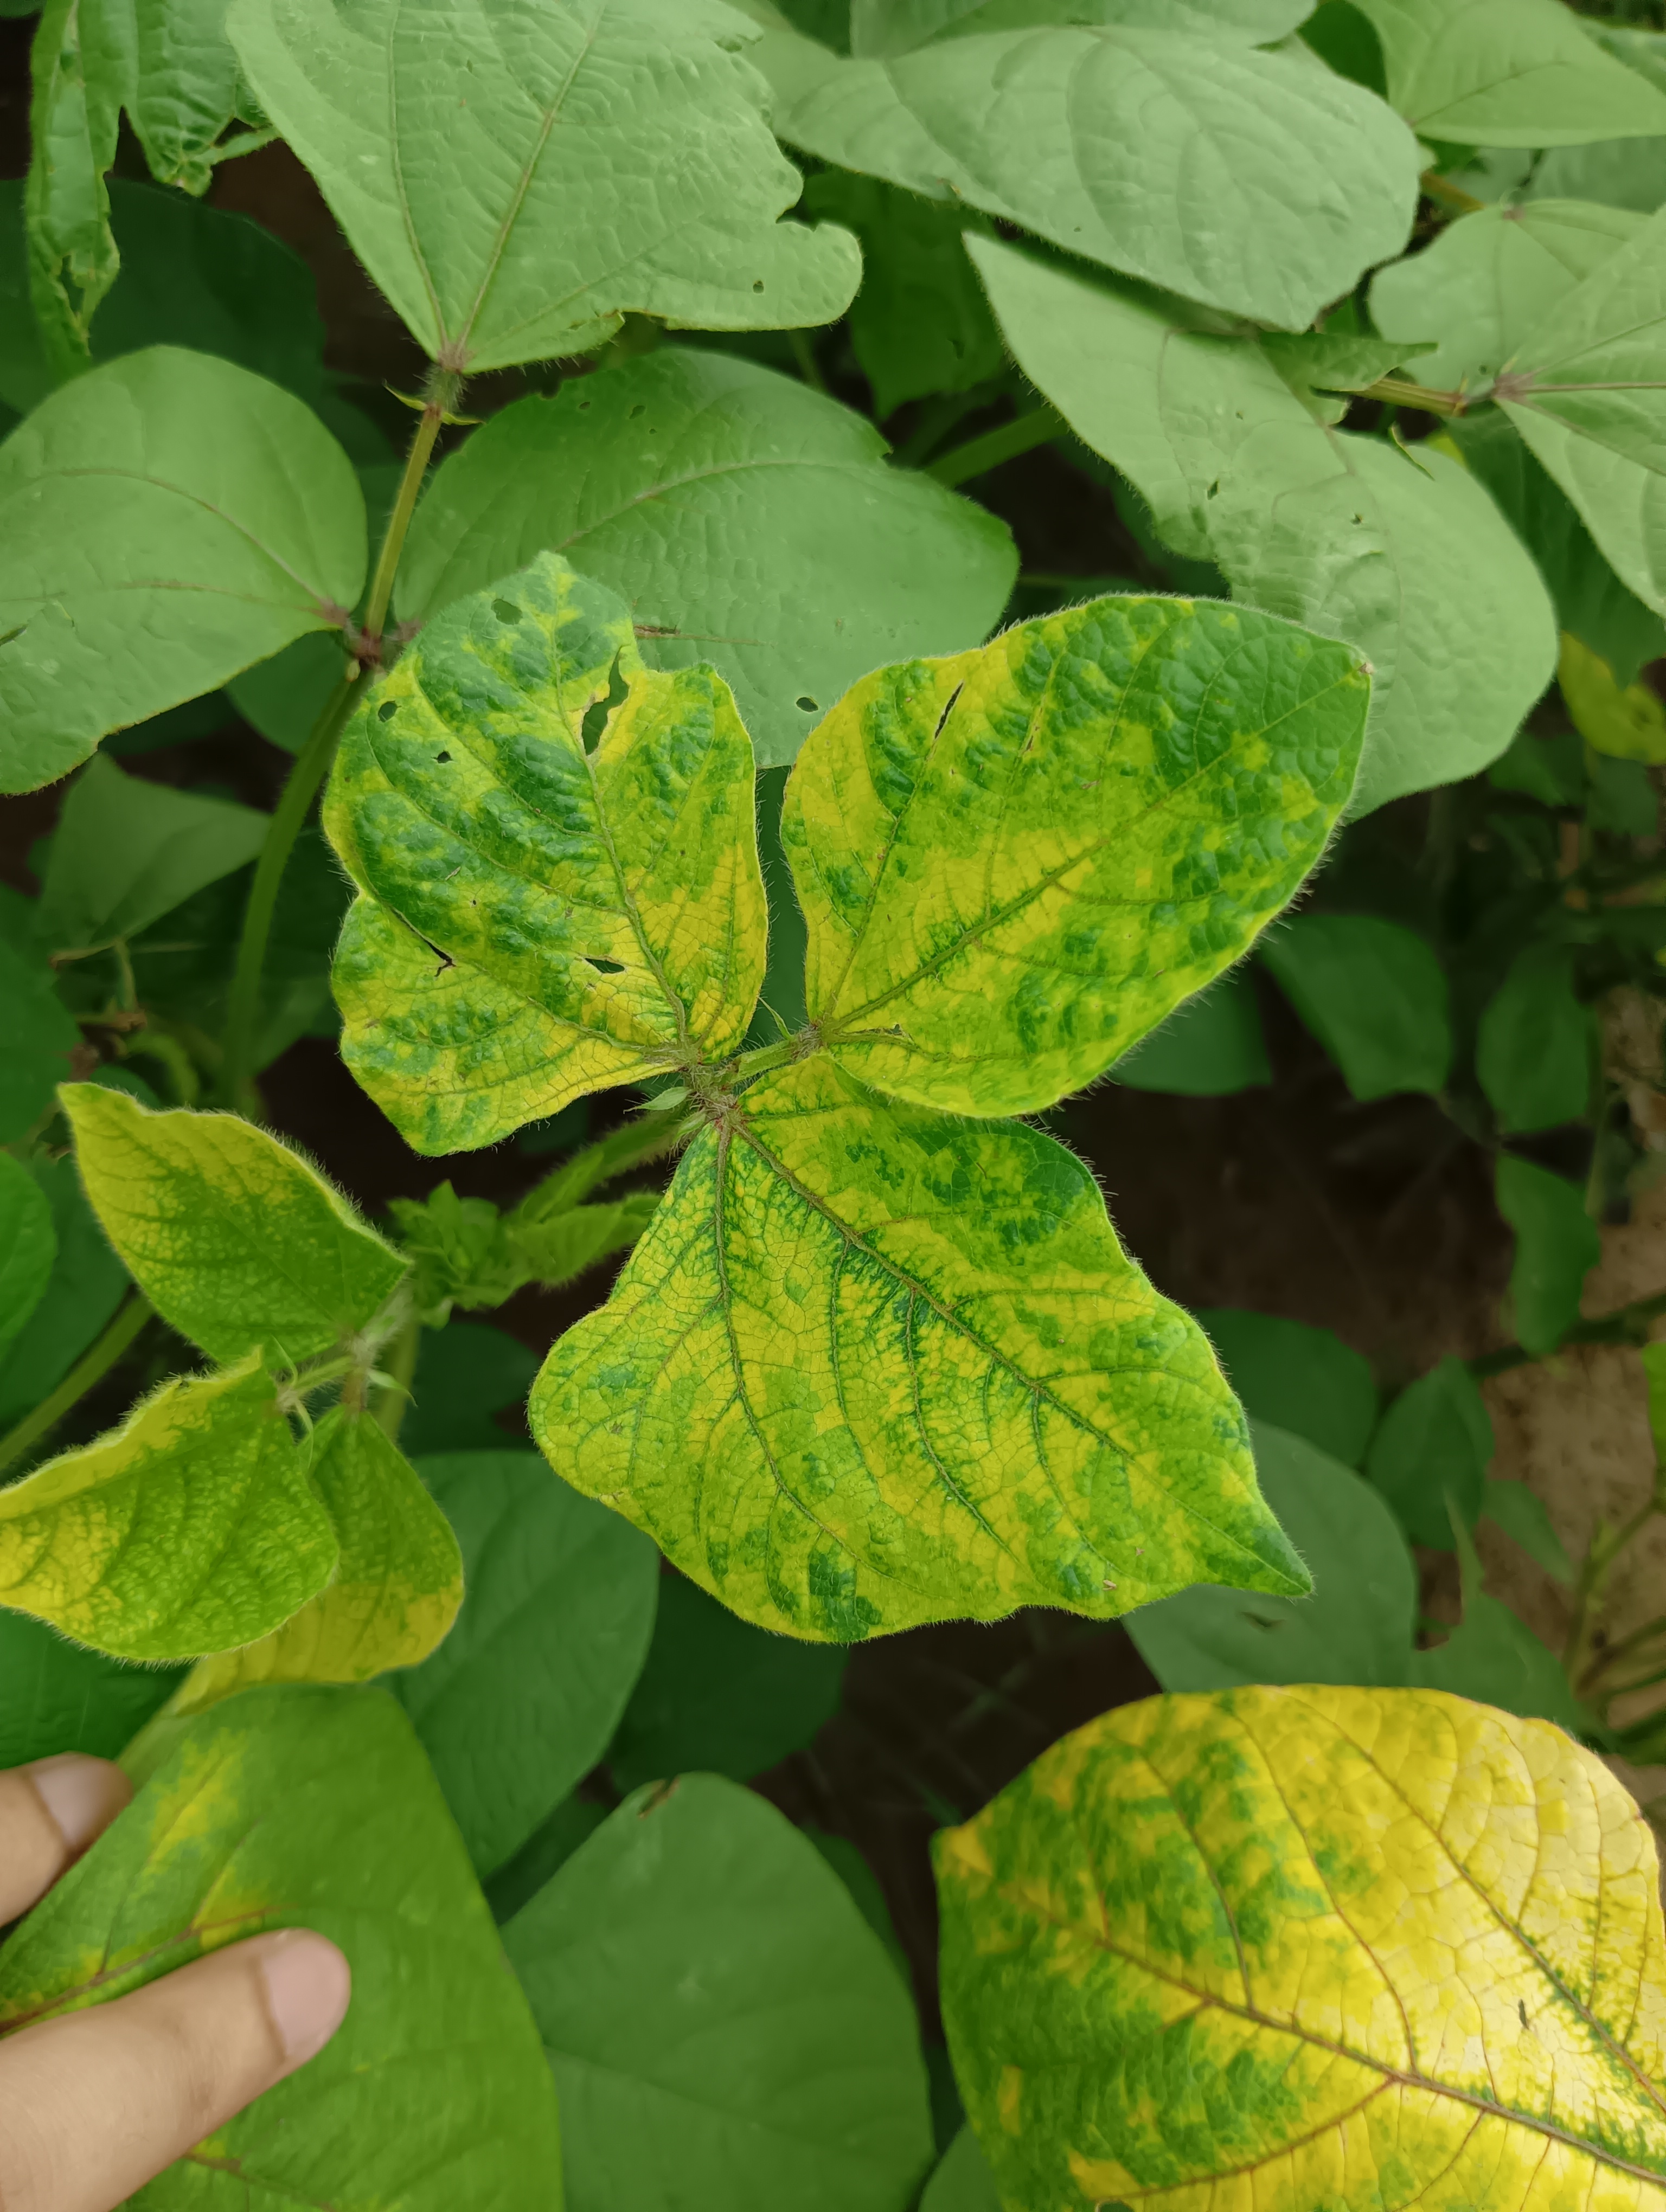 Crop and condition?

mungbean, yellow mosaic
